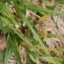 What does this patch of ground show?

grass
